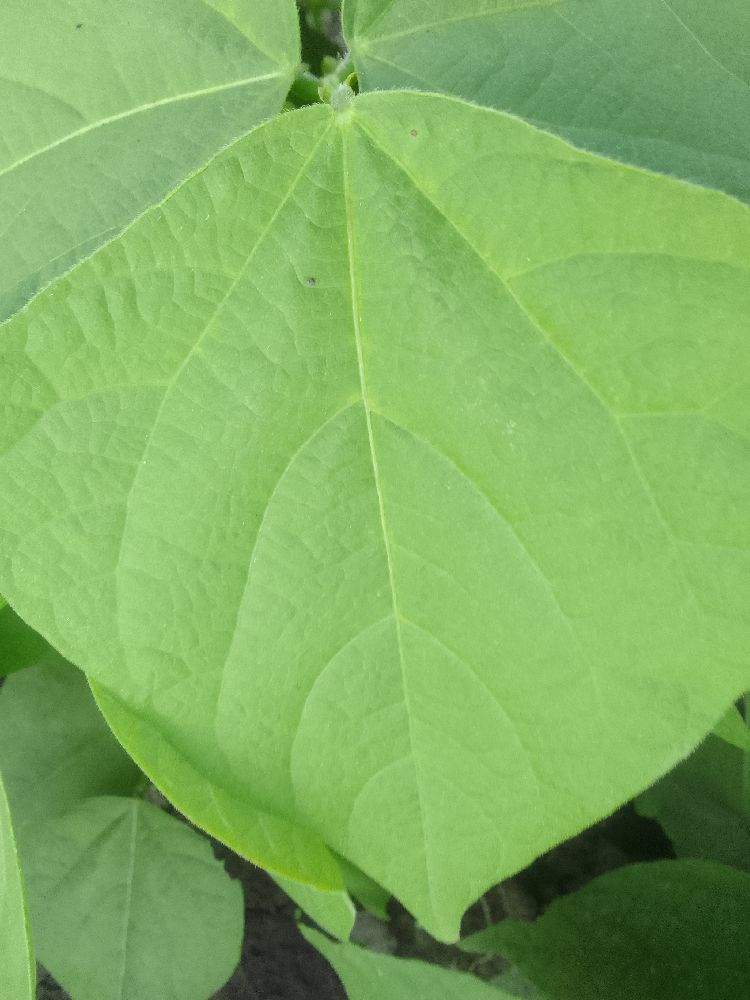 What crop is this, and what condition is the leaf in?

common bean, healthy
